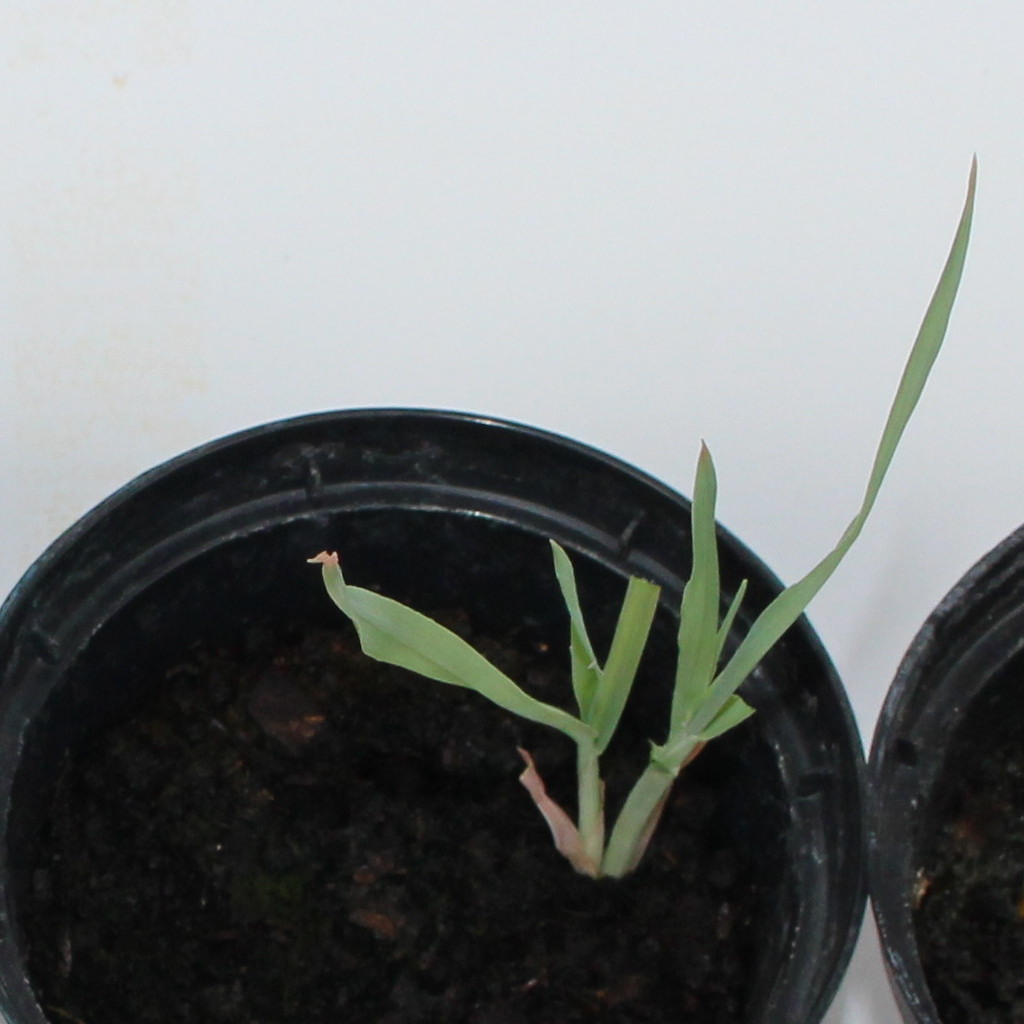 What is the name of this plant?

Avena sterilis
